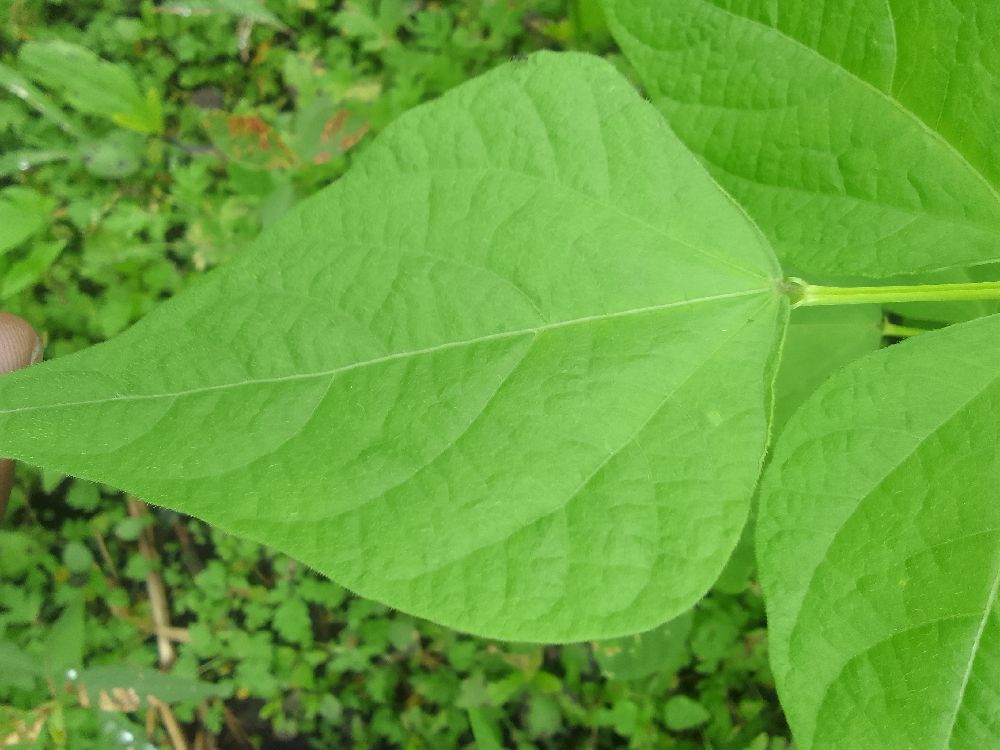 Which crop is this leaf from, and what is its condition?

common bean, healthy
